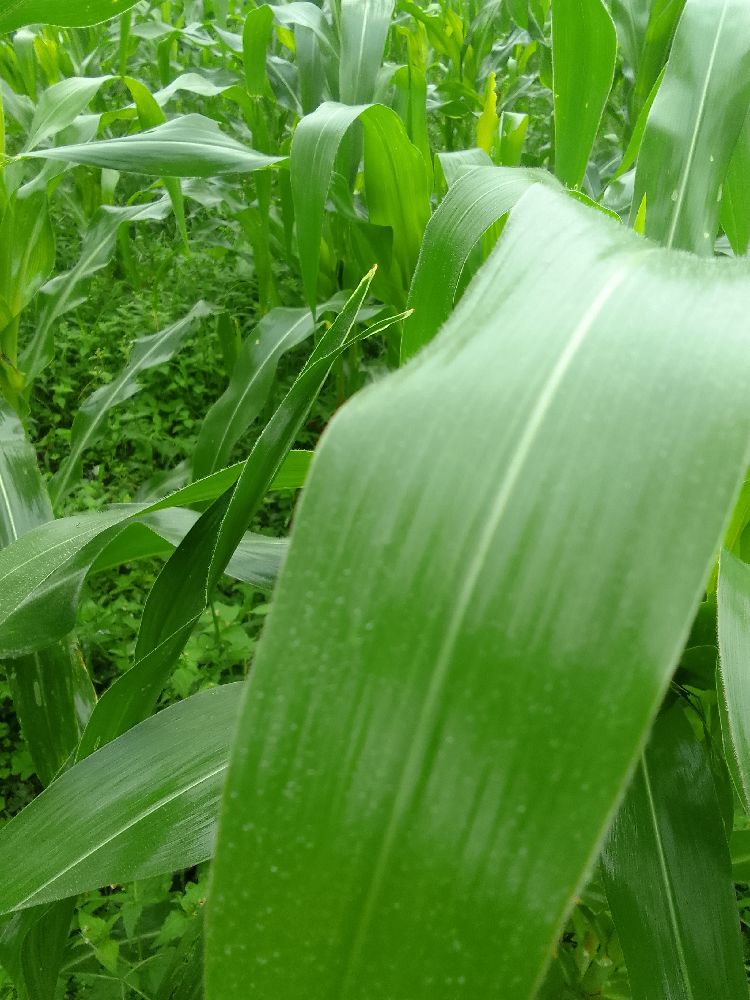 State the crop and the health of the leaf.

maize, healthy
